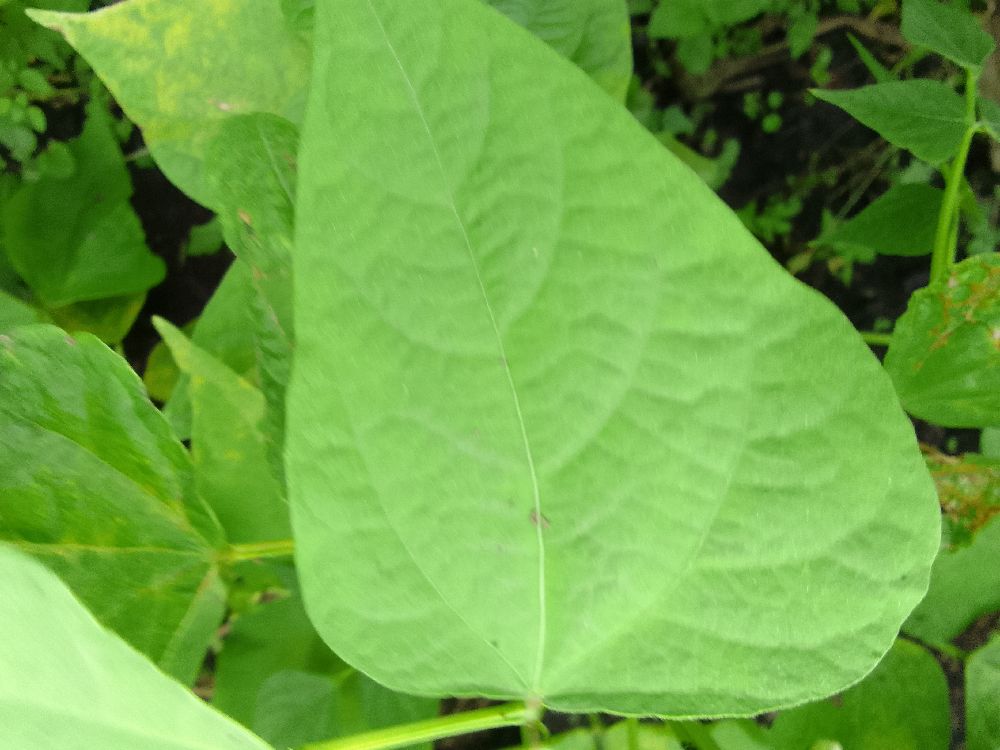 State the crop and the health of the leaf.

common bean, healthy
